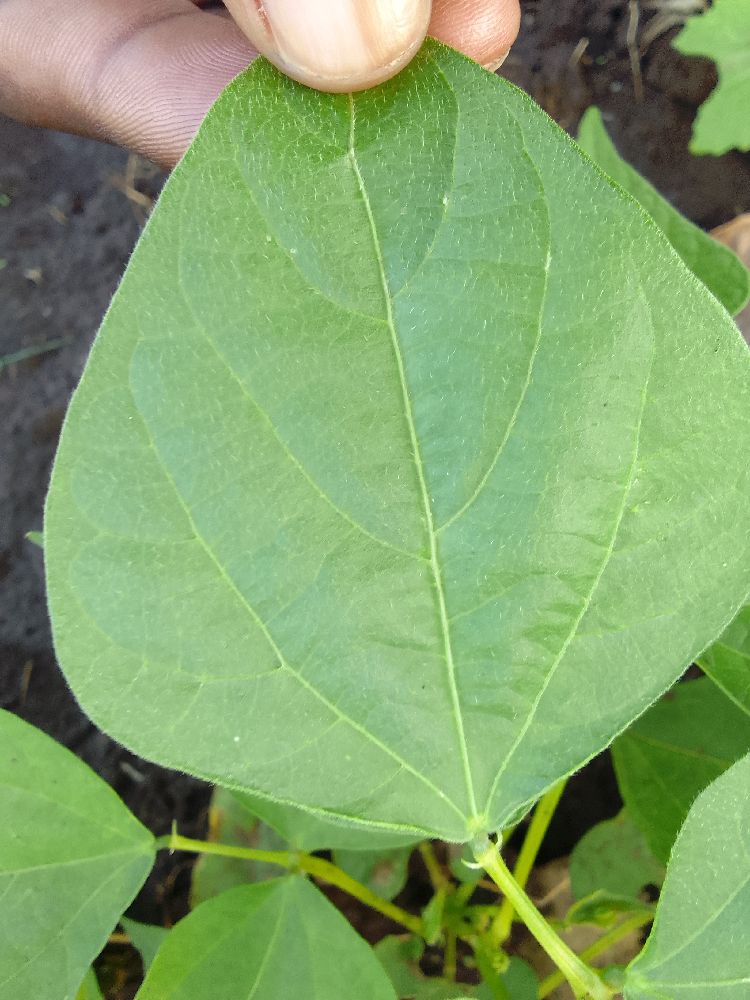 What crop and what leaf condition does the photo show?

common bean, healthy
